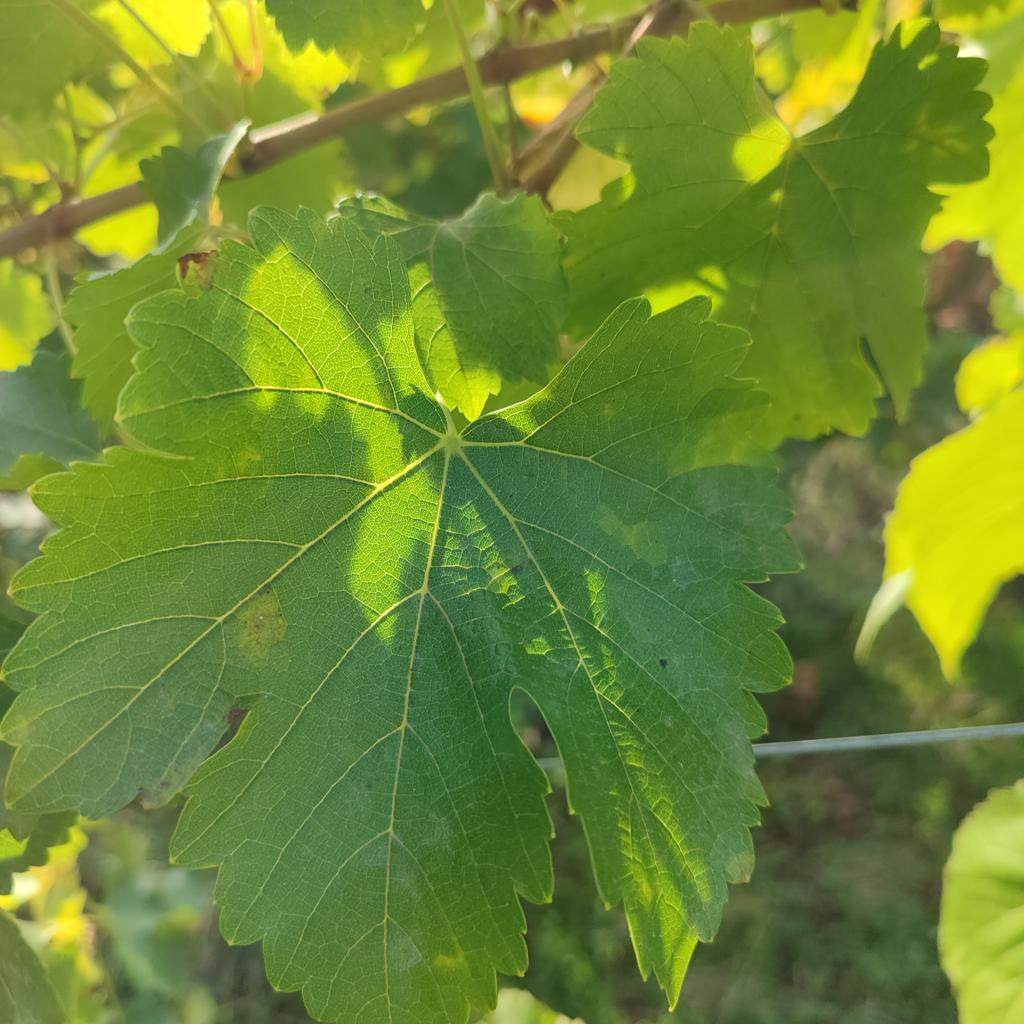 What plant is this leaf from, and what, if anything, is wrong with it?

grapevine, powdery mildew
